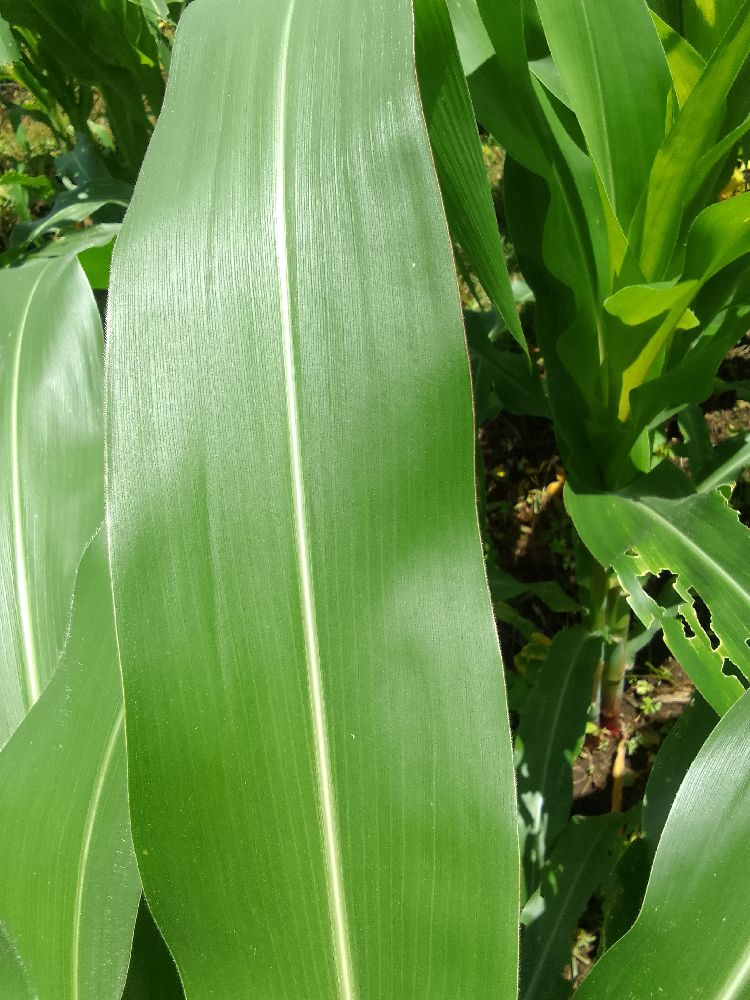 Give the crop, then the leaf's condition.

maize, healthy
